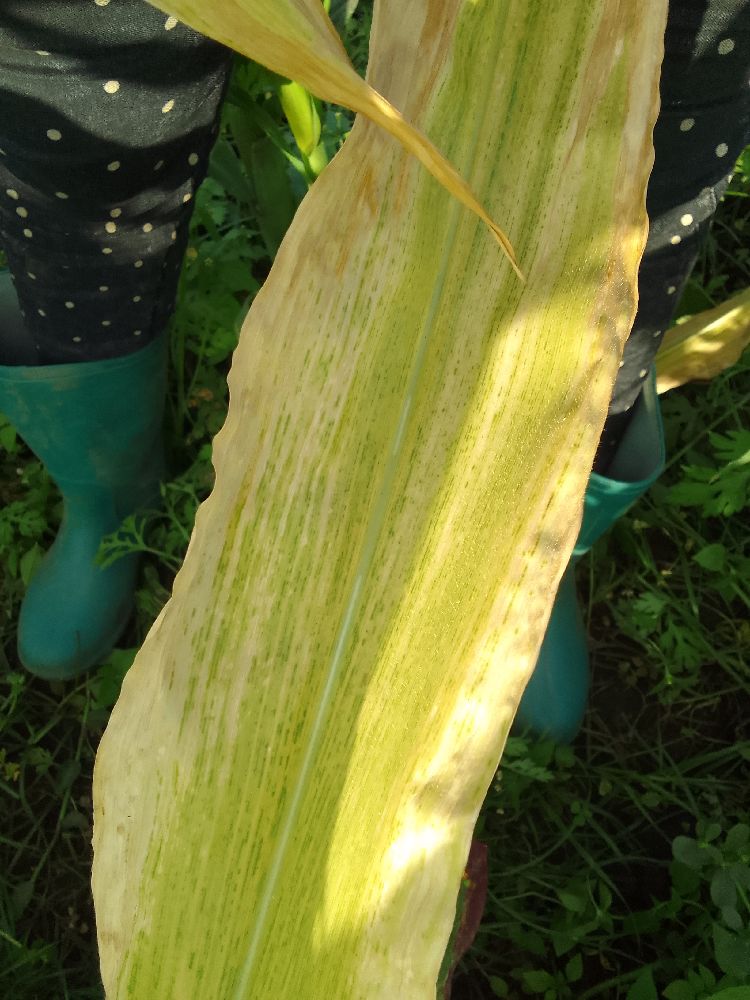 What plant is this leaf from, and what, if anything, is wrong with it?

maize, maize lethal necrosis
